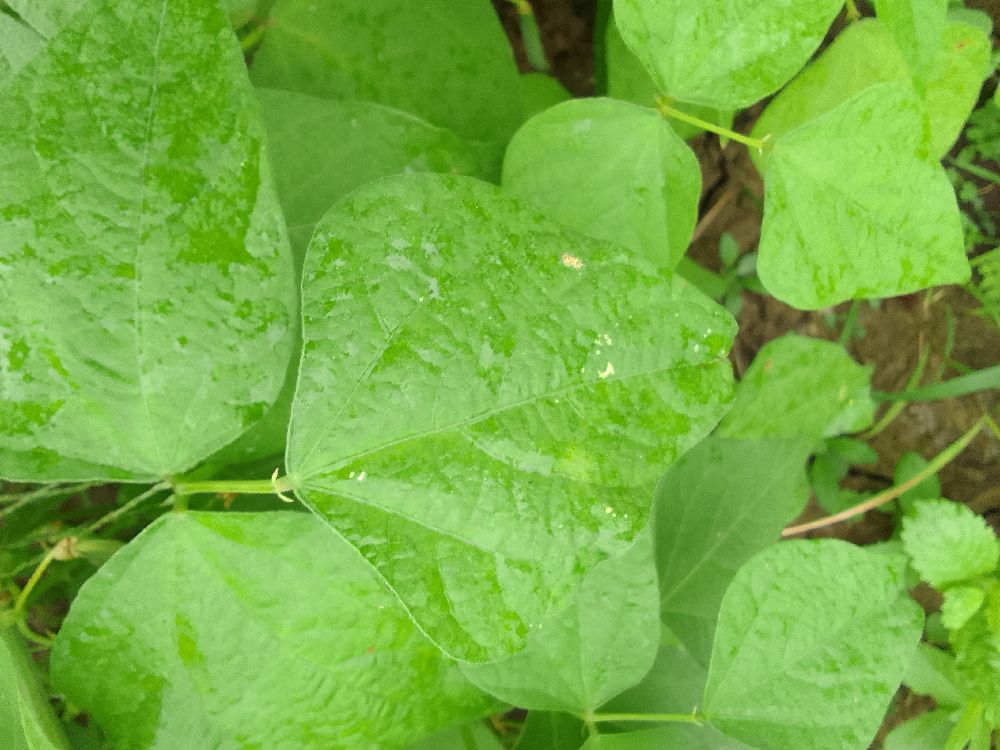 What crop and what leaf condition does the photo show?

common bean, healthy
